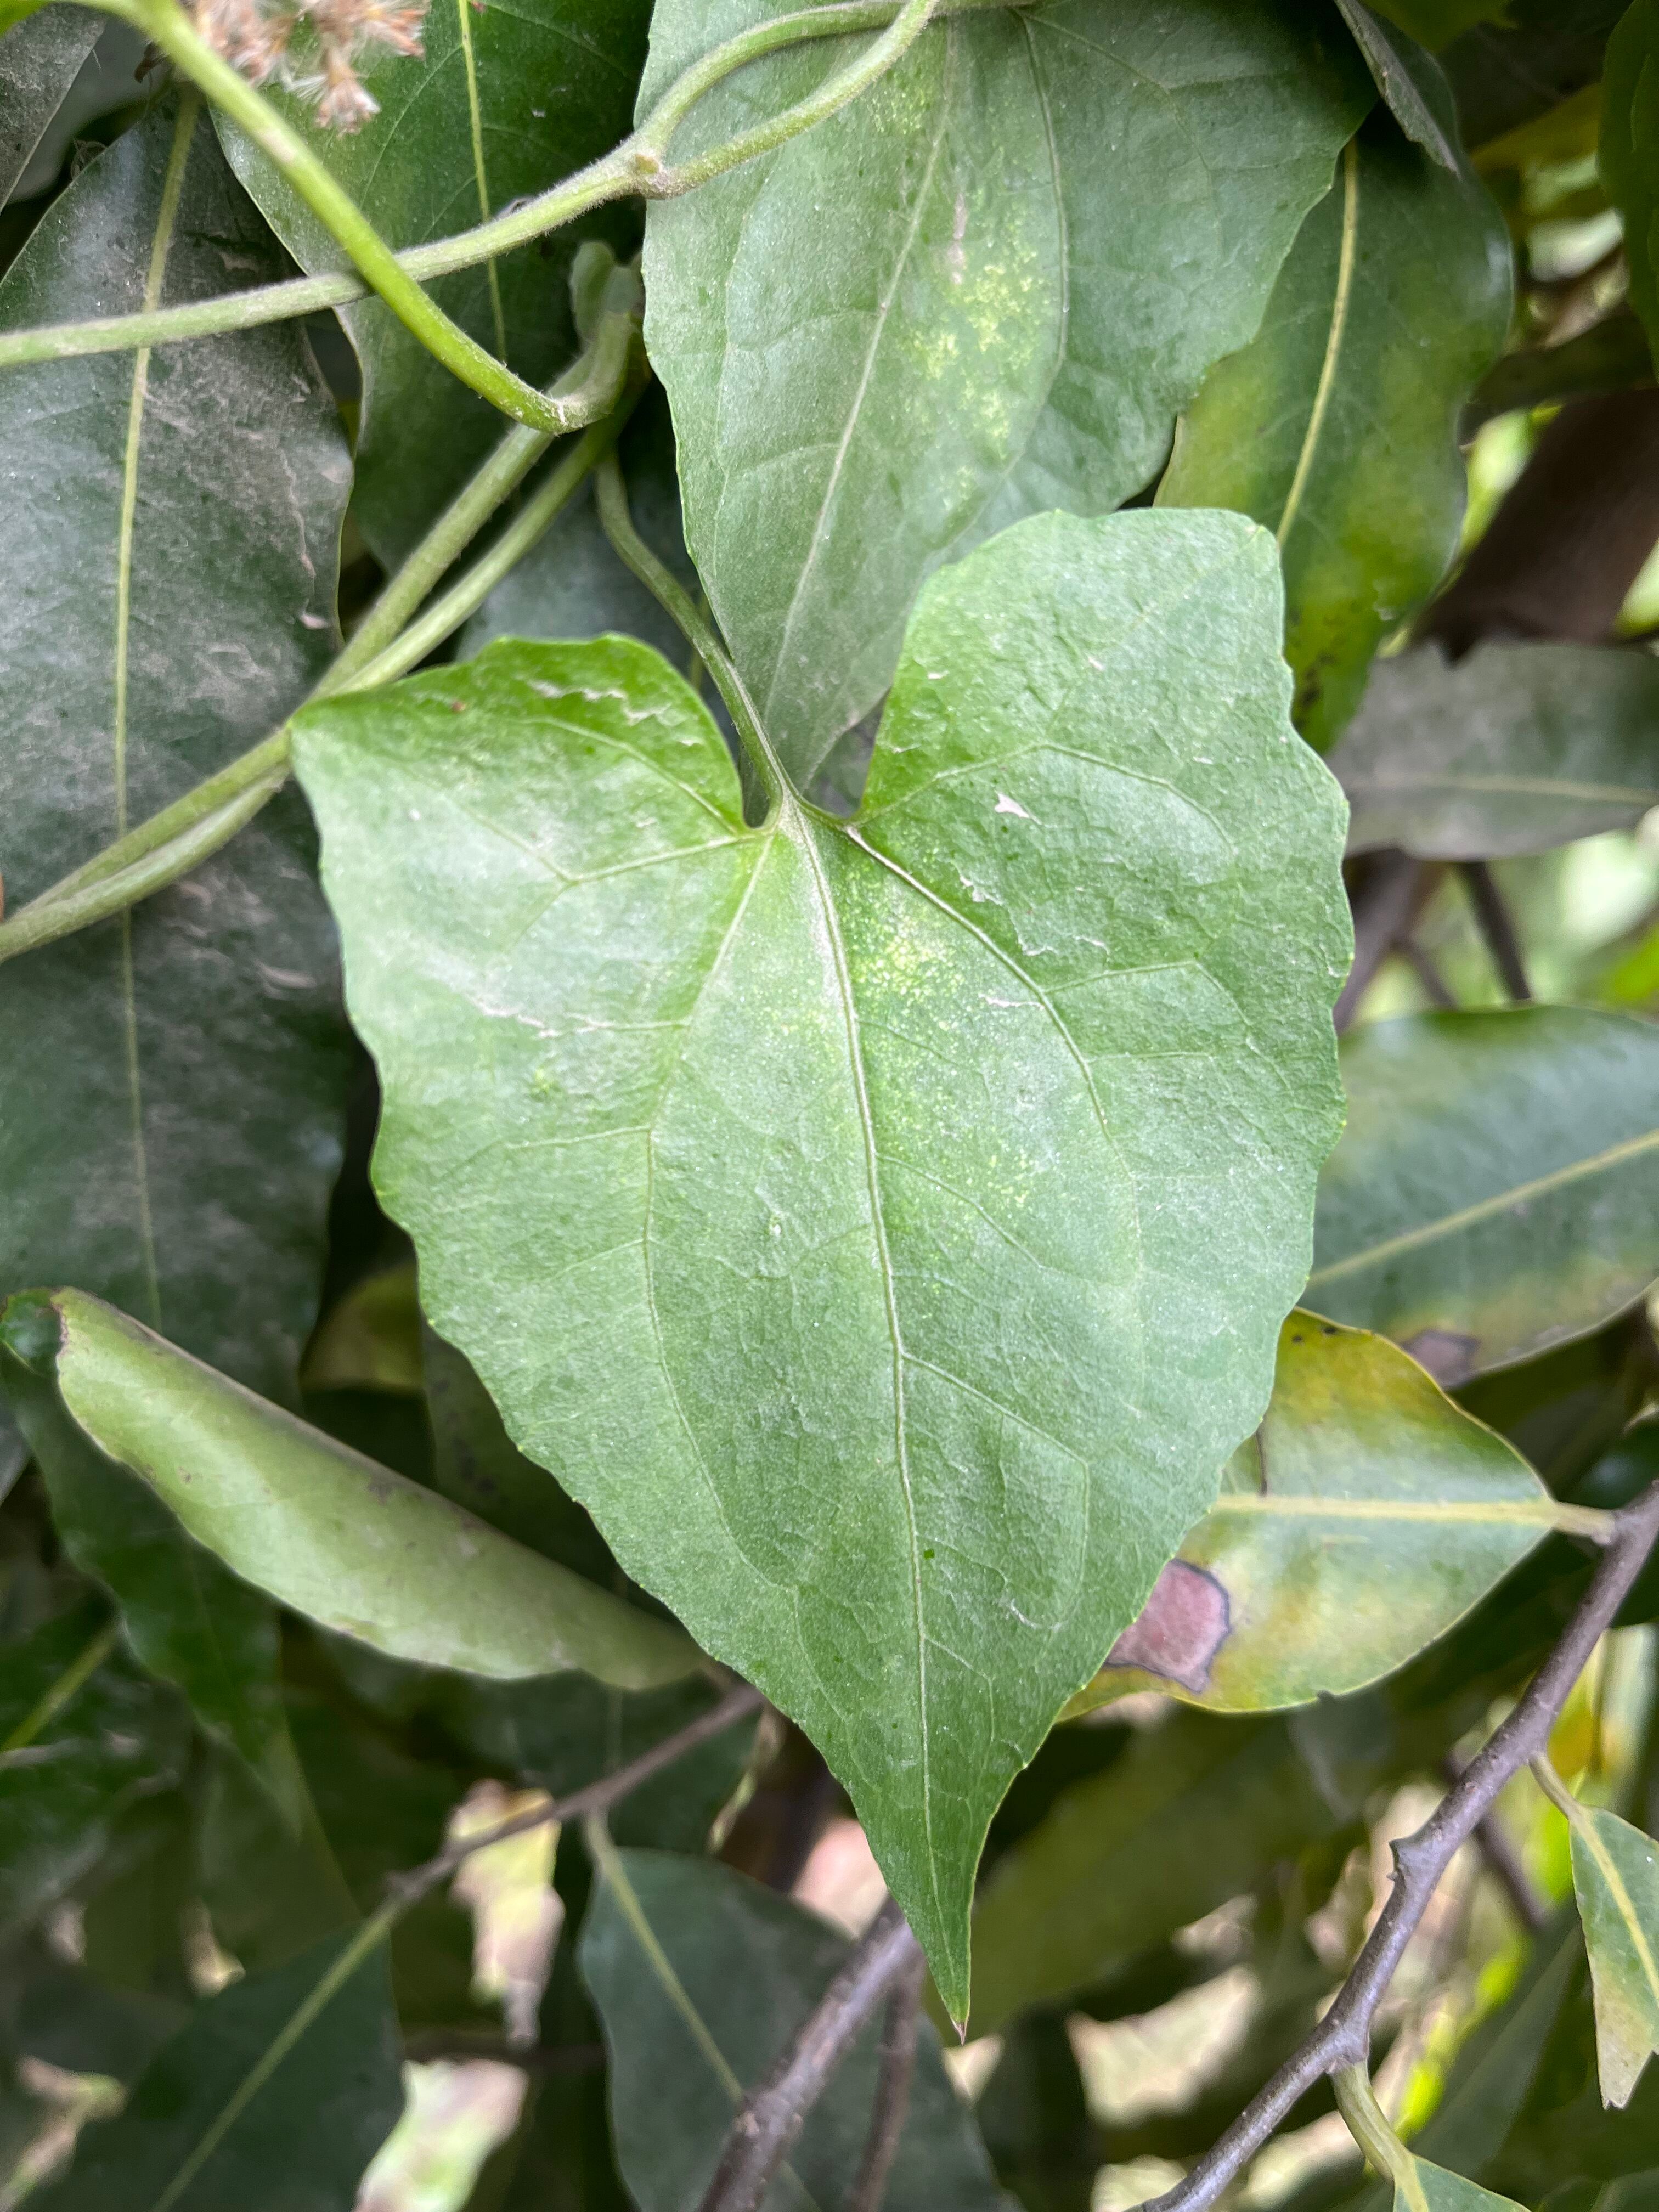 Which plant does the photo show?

bitter vine
